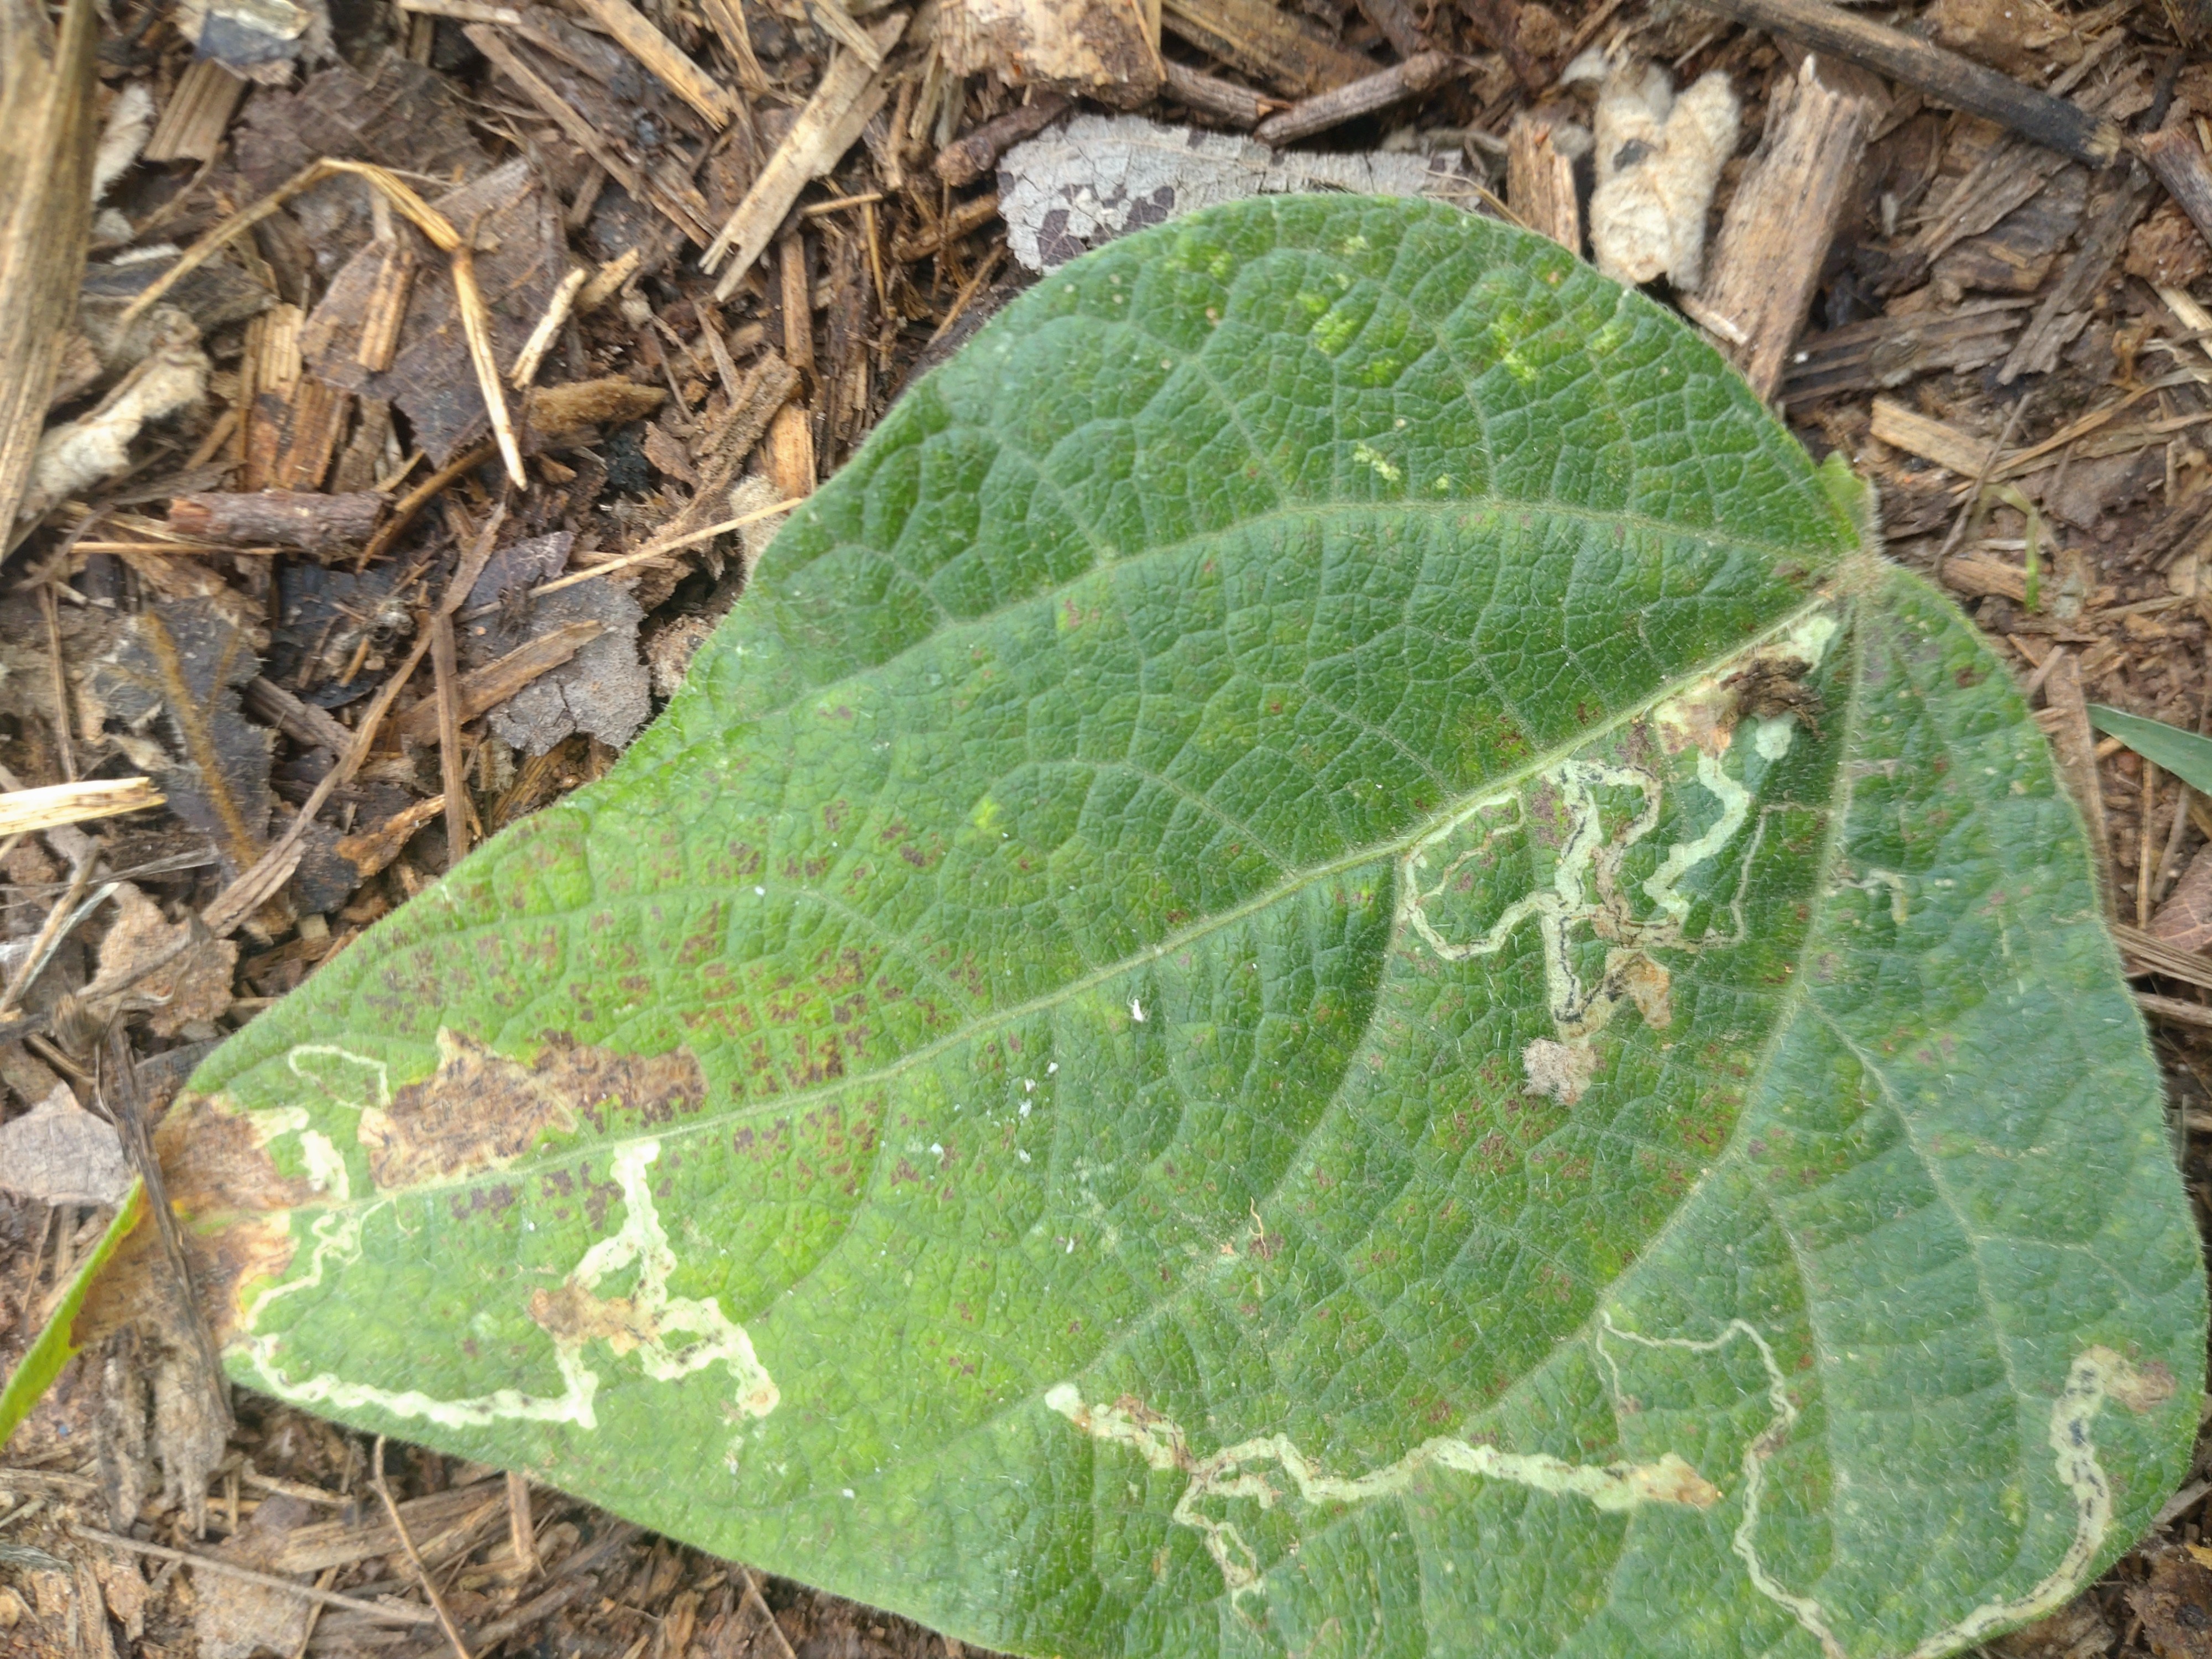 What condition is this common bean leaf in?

anthracnose
